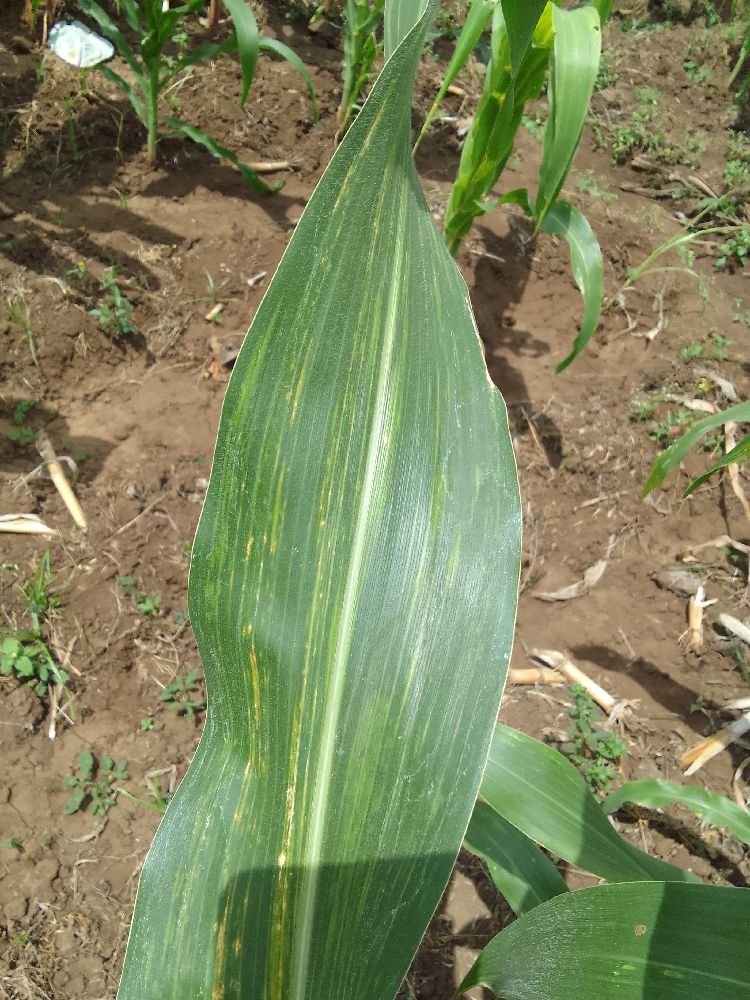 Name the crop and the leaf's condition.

maize, maize lethal necrosis
